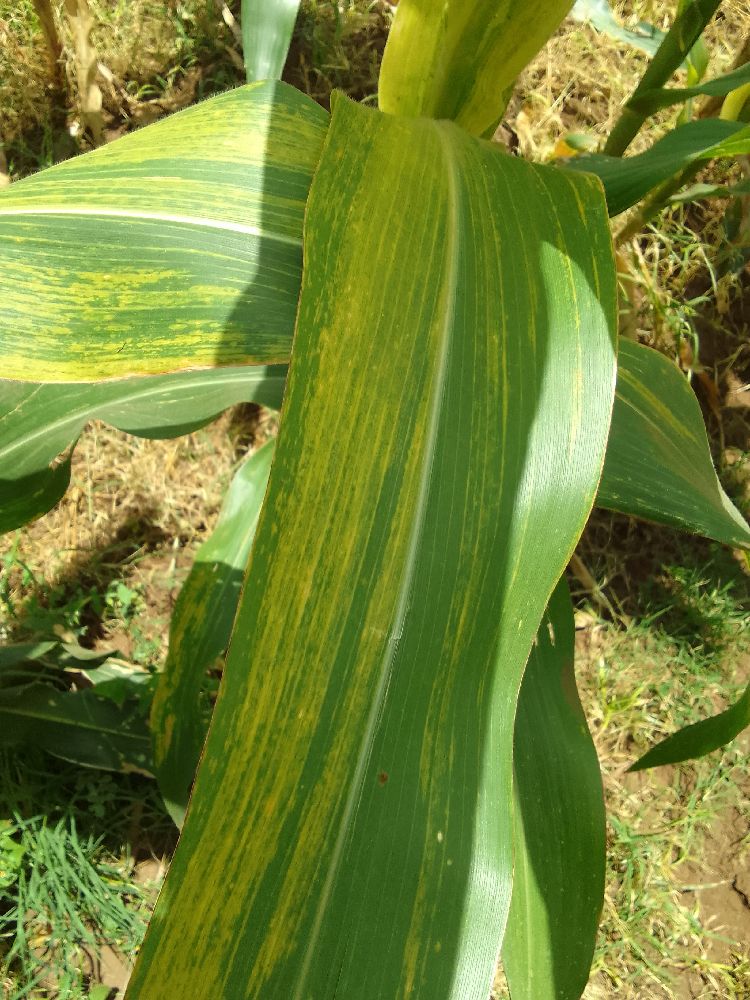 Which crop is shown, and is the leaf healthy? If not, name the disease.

maize, maize lethal necrosis
